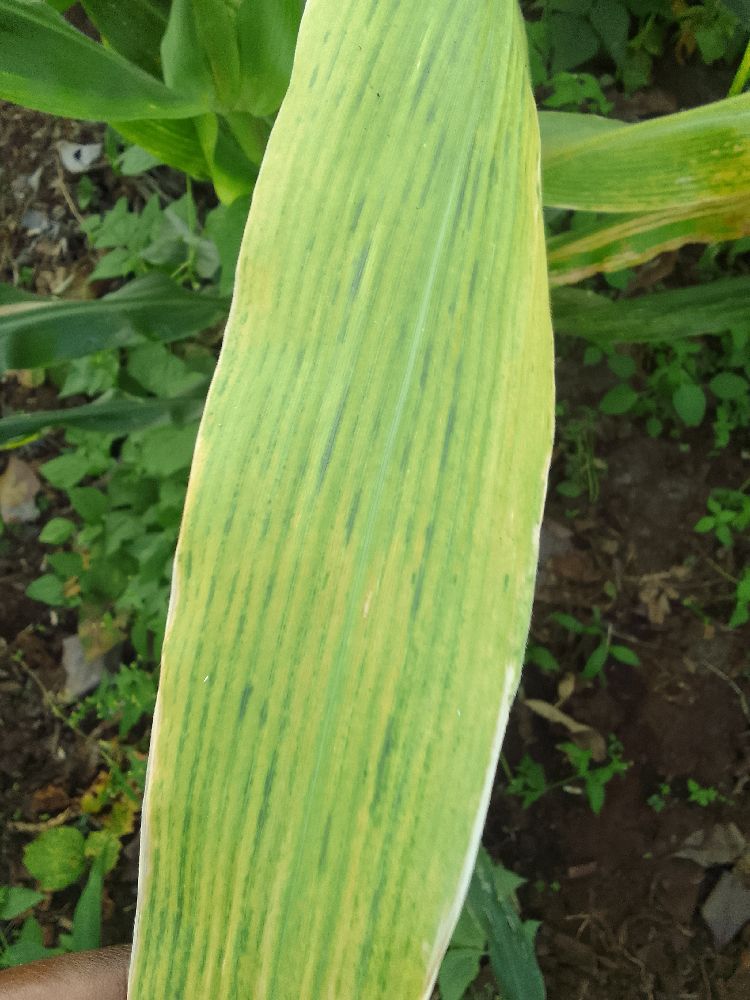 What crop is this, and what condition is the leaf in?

maize, maize lethal necrosis
